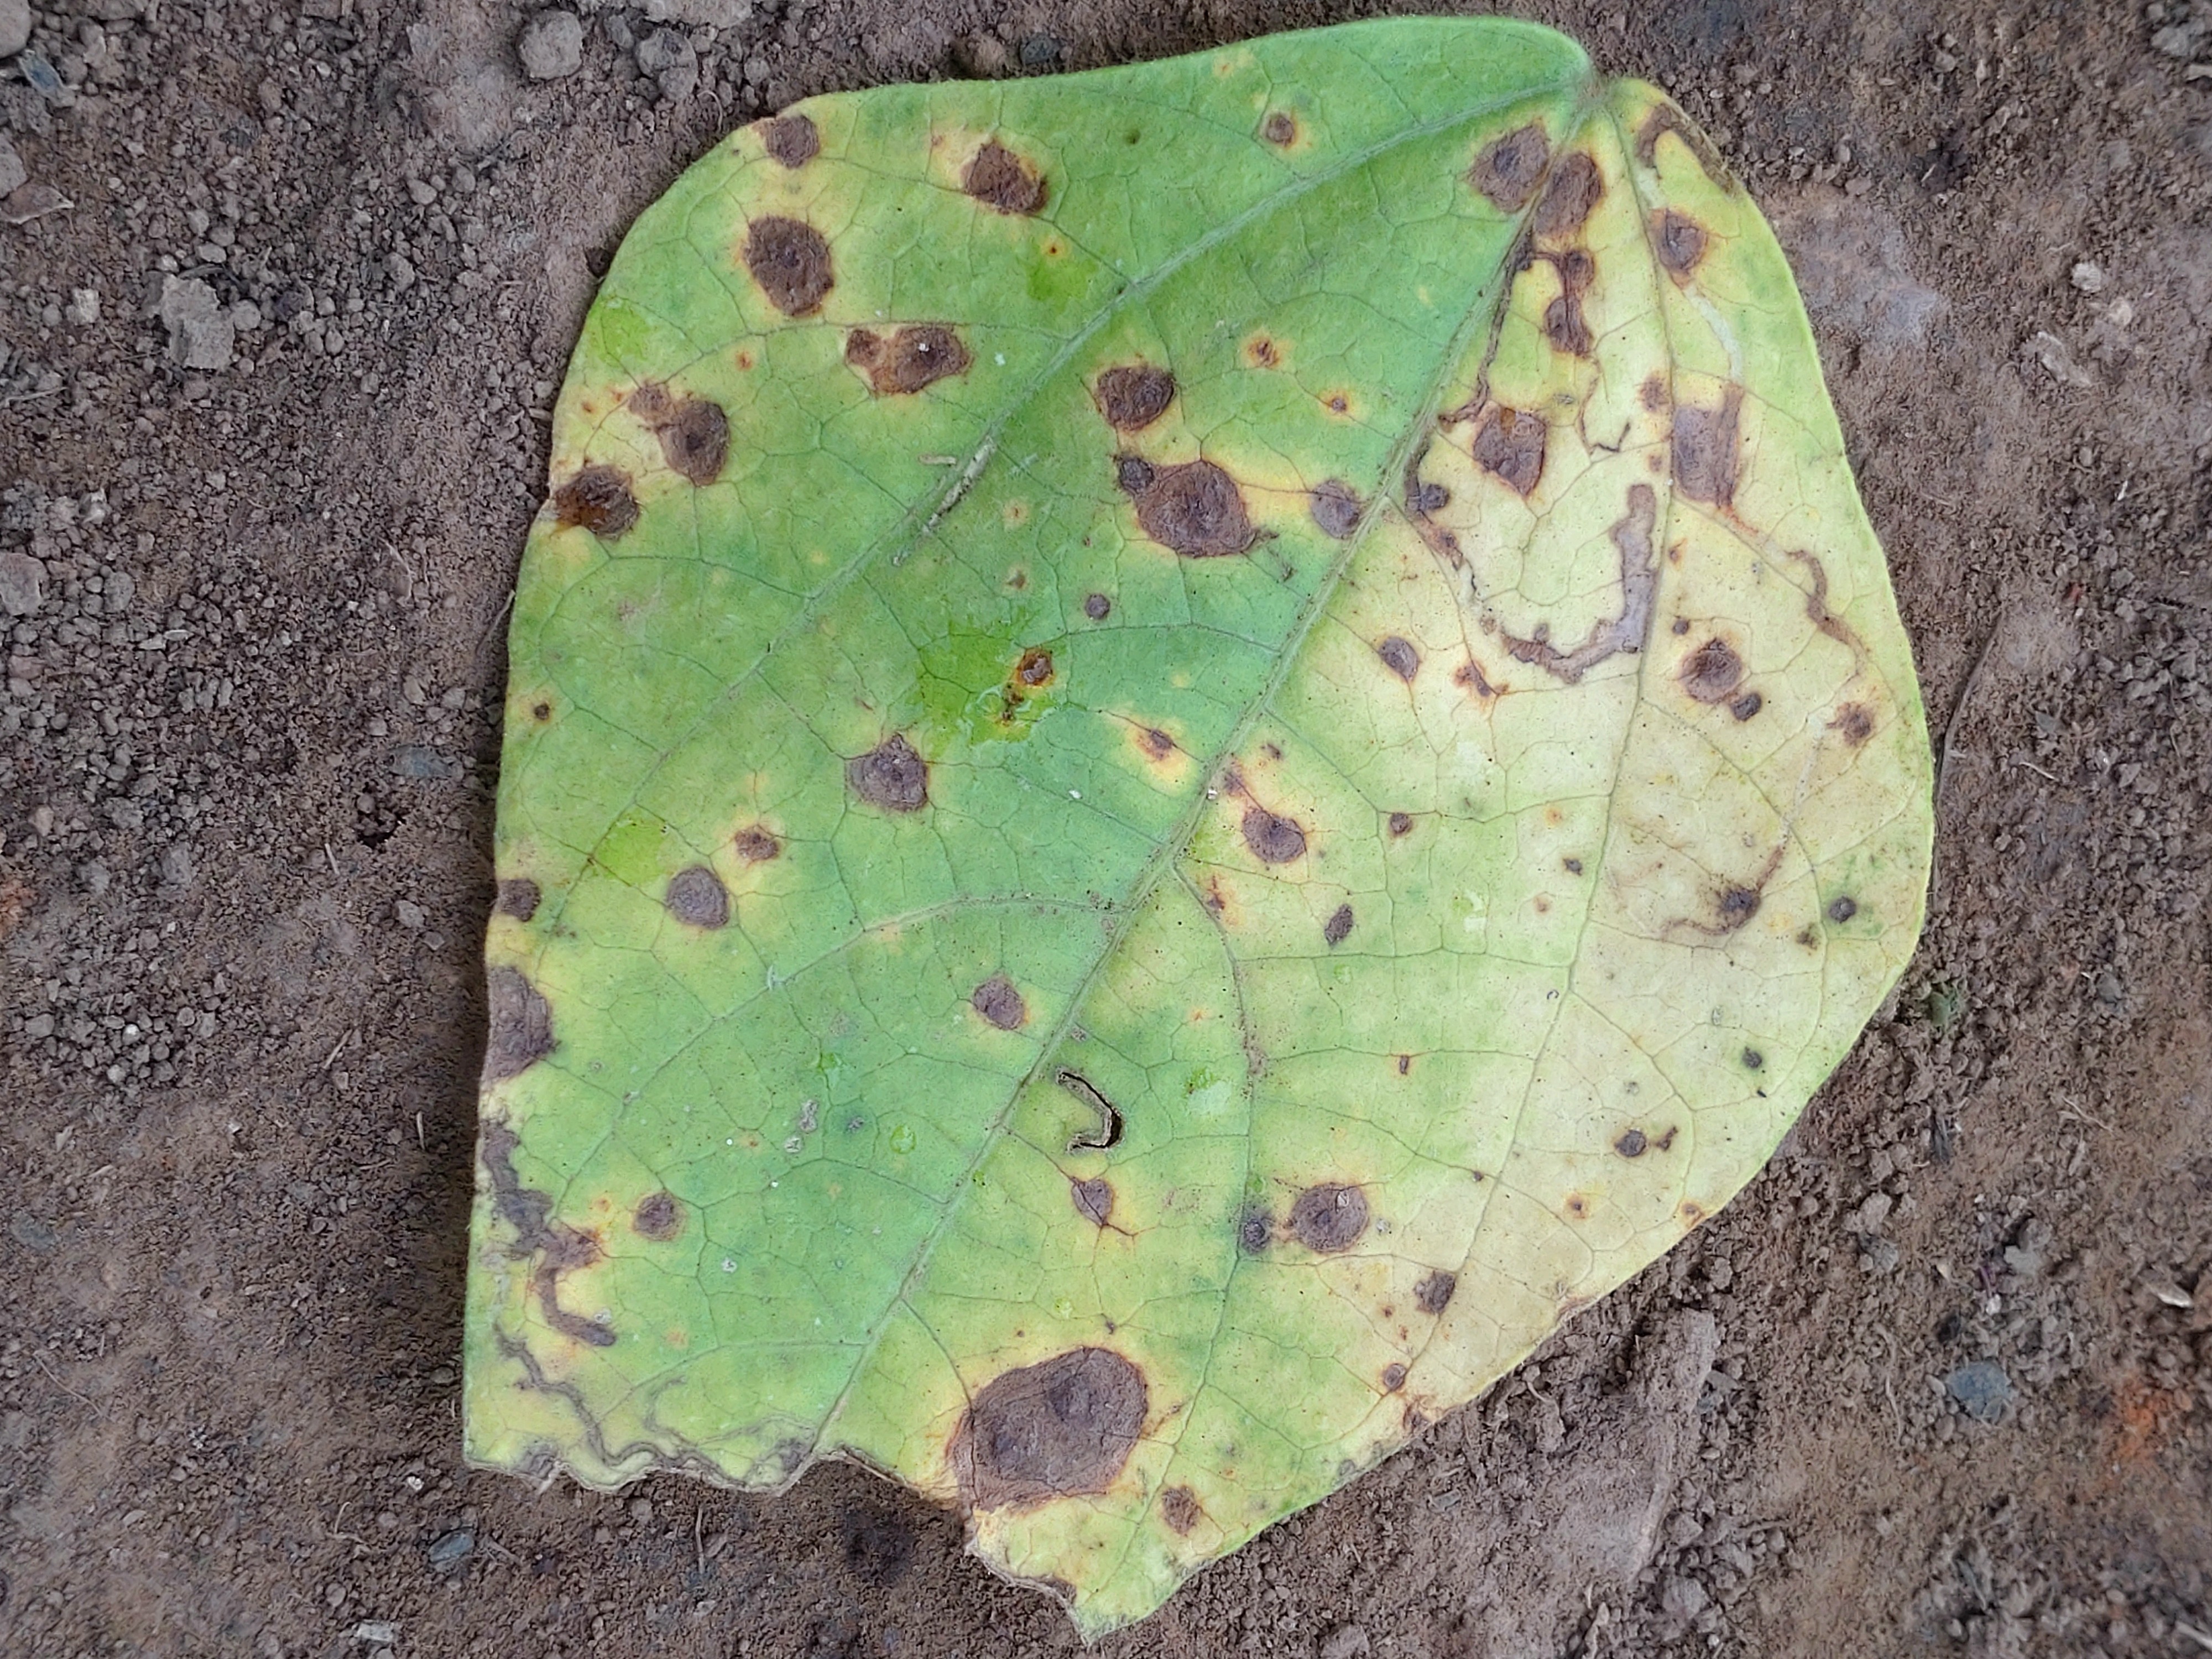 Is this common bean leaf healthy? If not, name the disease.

anthracnose
